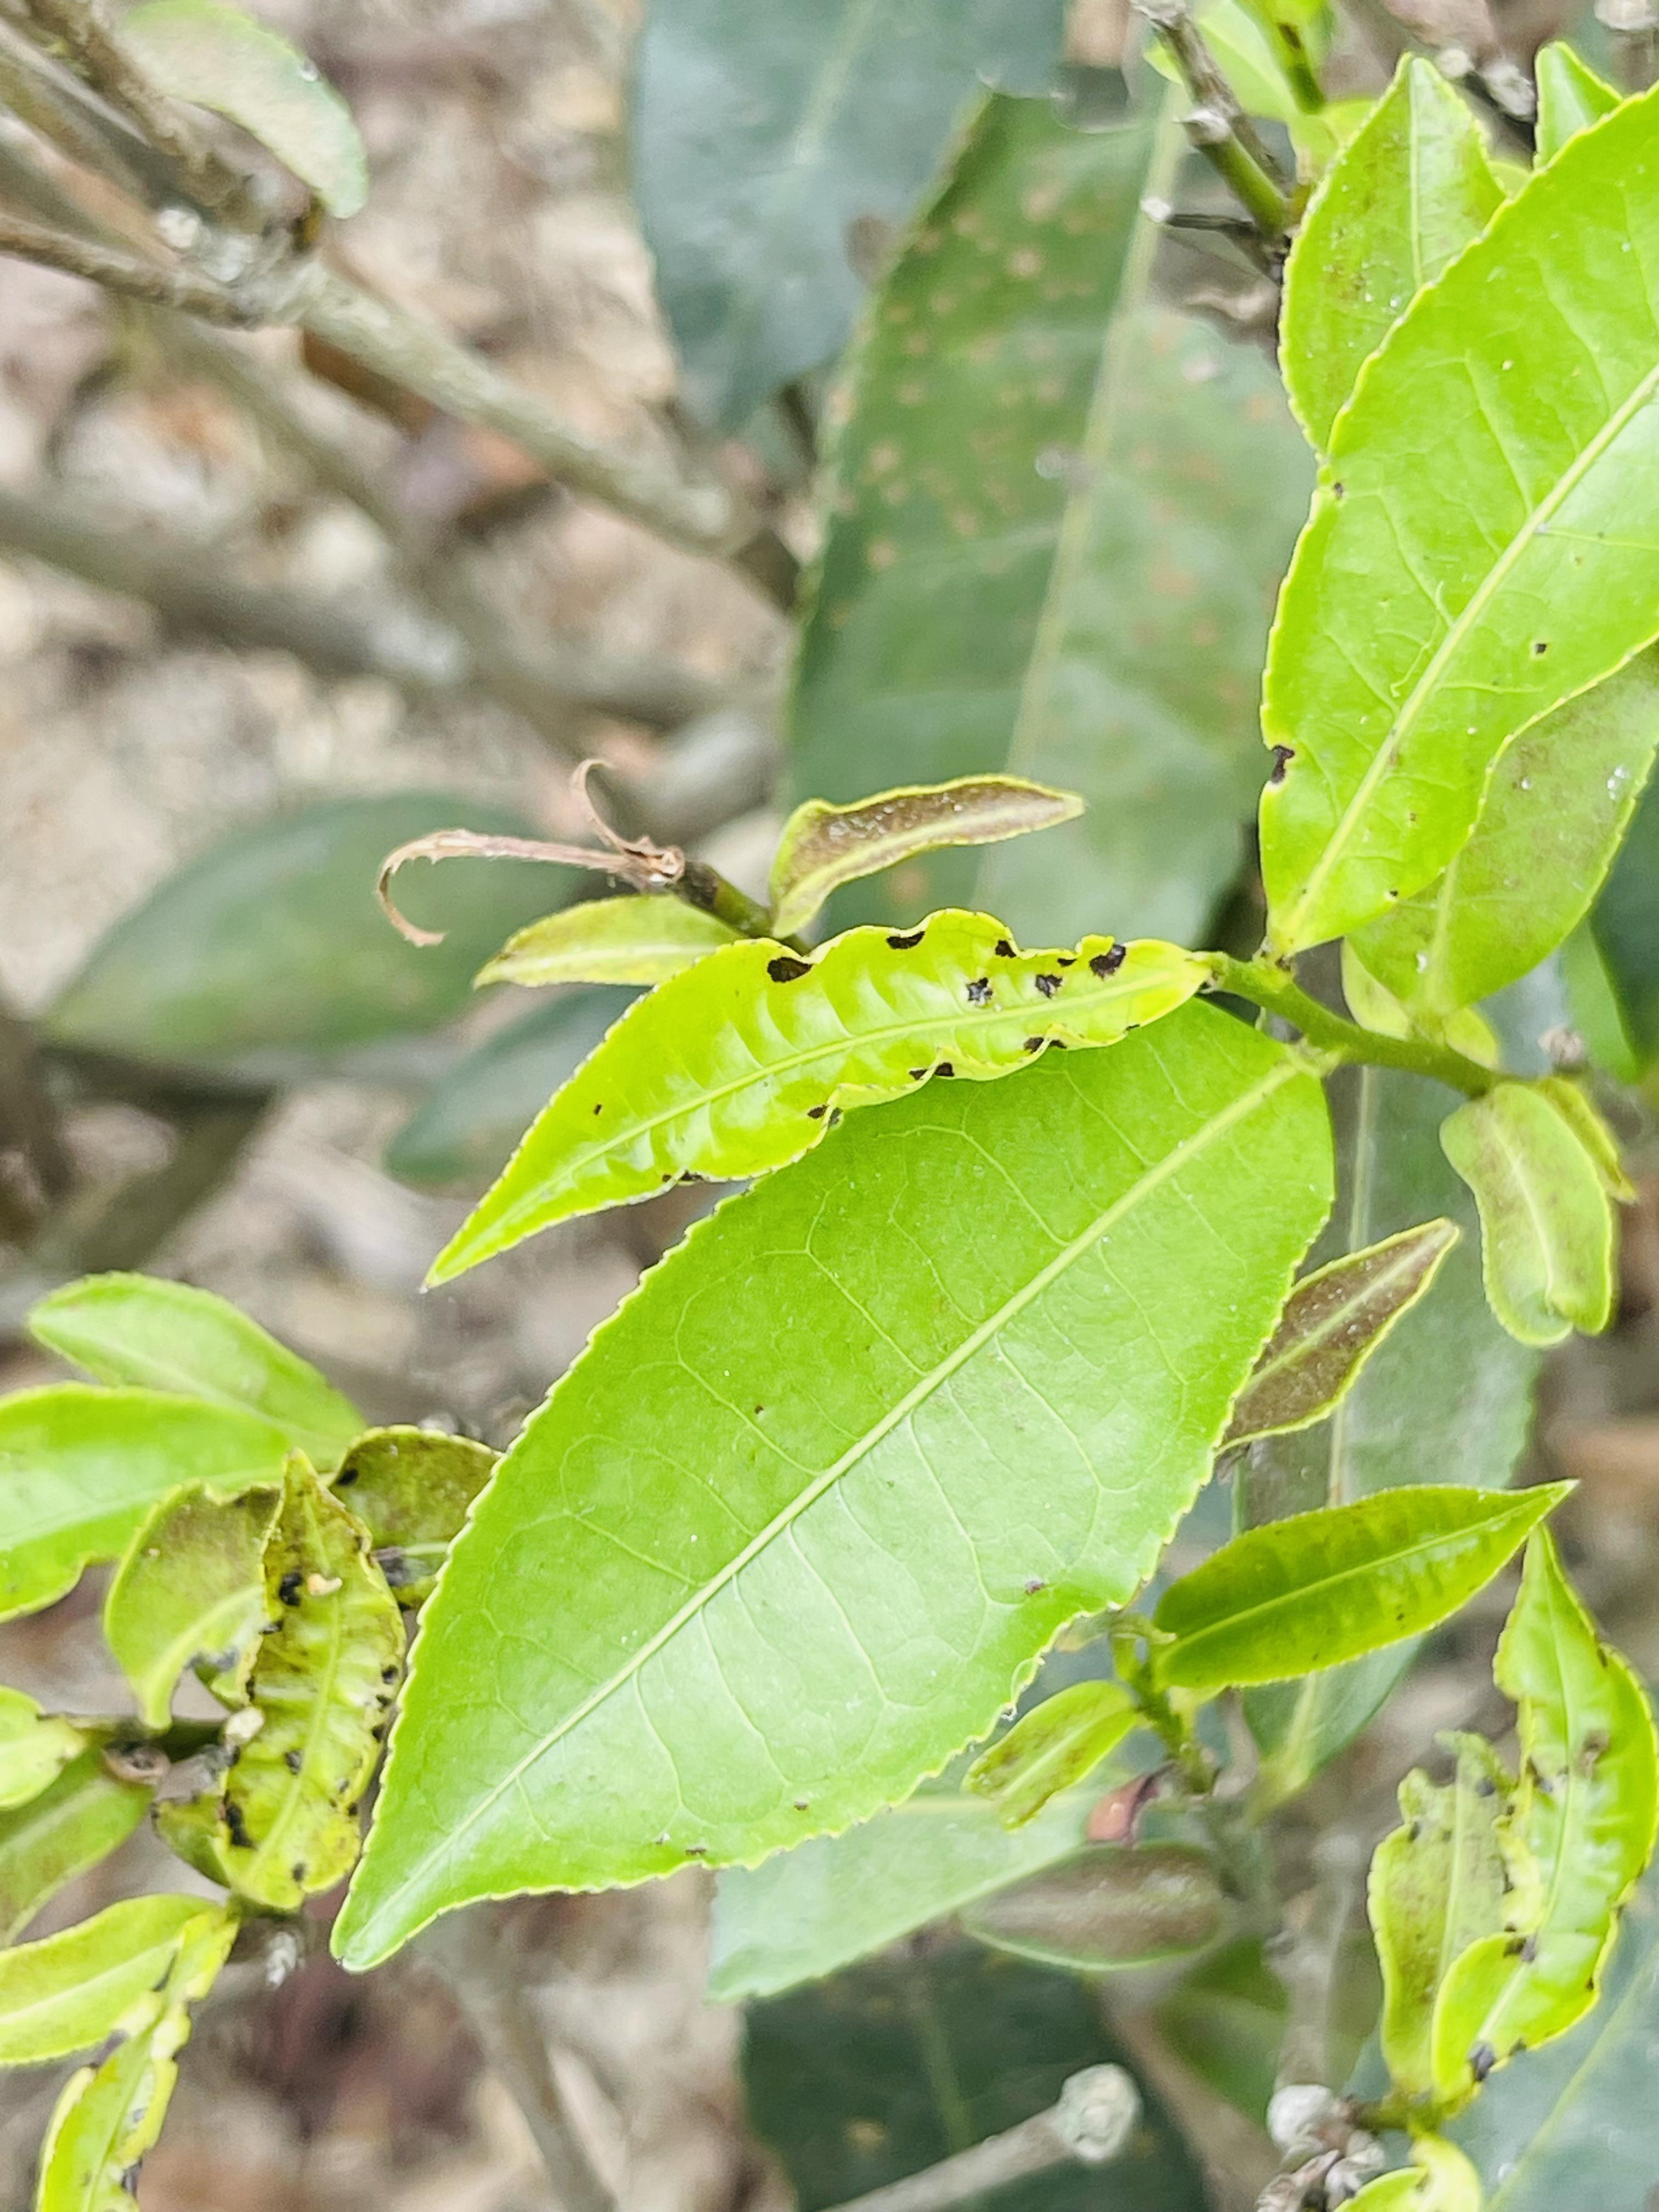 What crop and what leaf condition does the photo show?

tea, helopeltis
